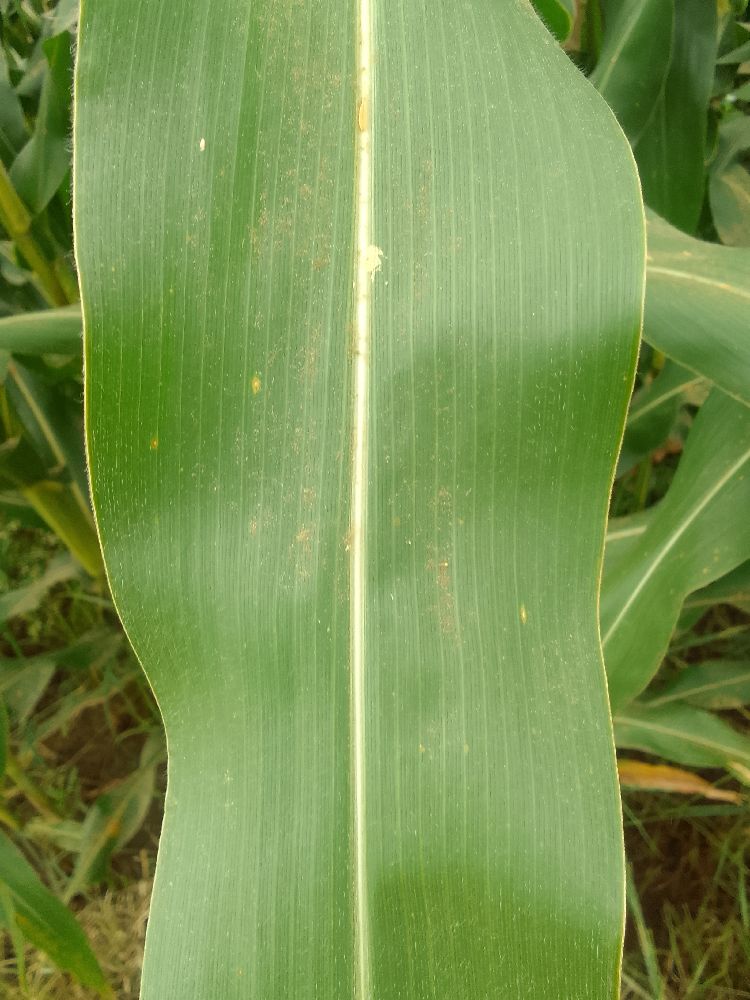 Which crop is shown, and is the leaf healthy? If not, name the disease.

maize, healthy
